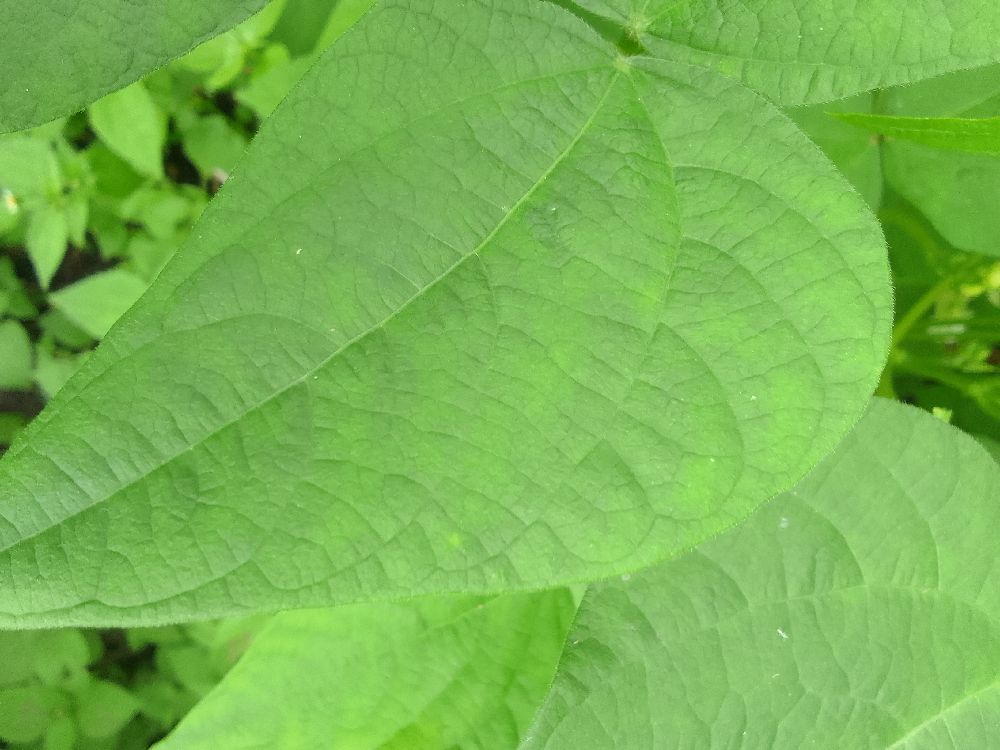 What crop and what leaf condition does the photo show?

common bean, healthy
